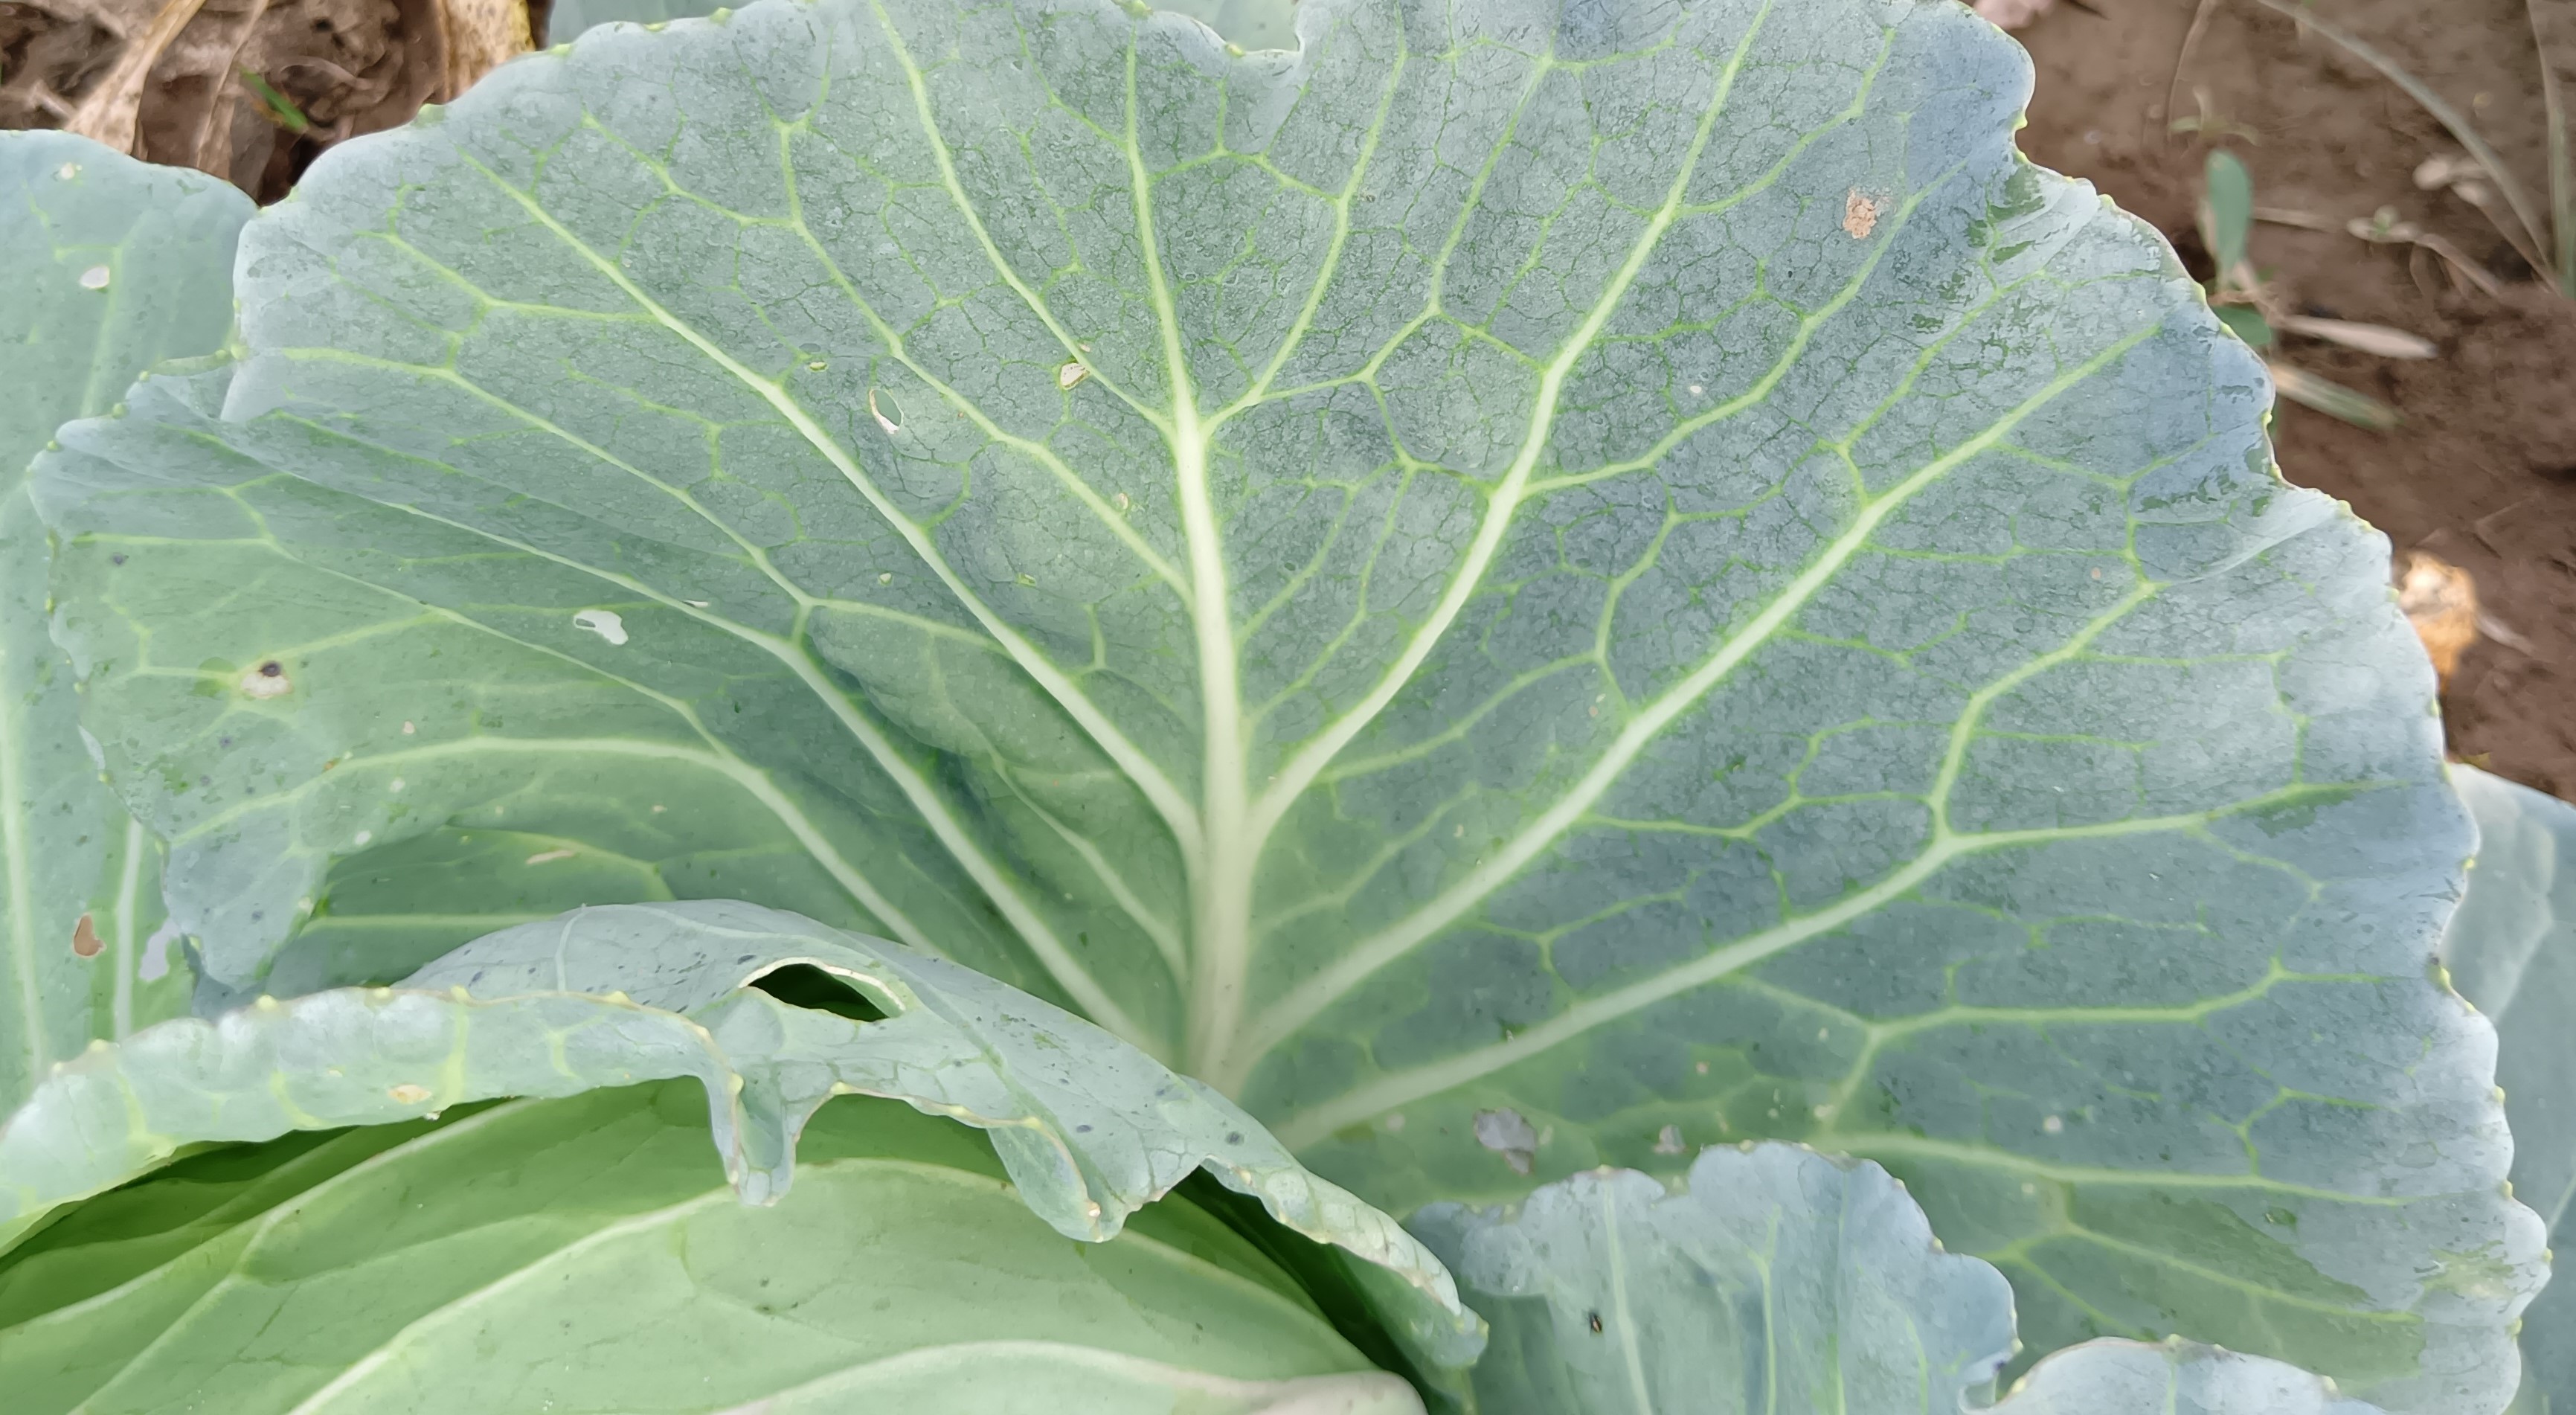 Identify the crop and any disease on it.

cabbage, healthy
